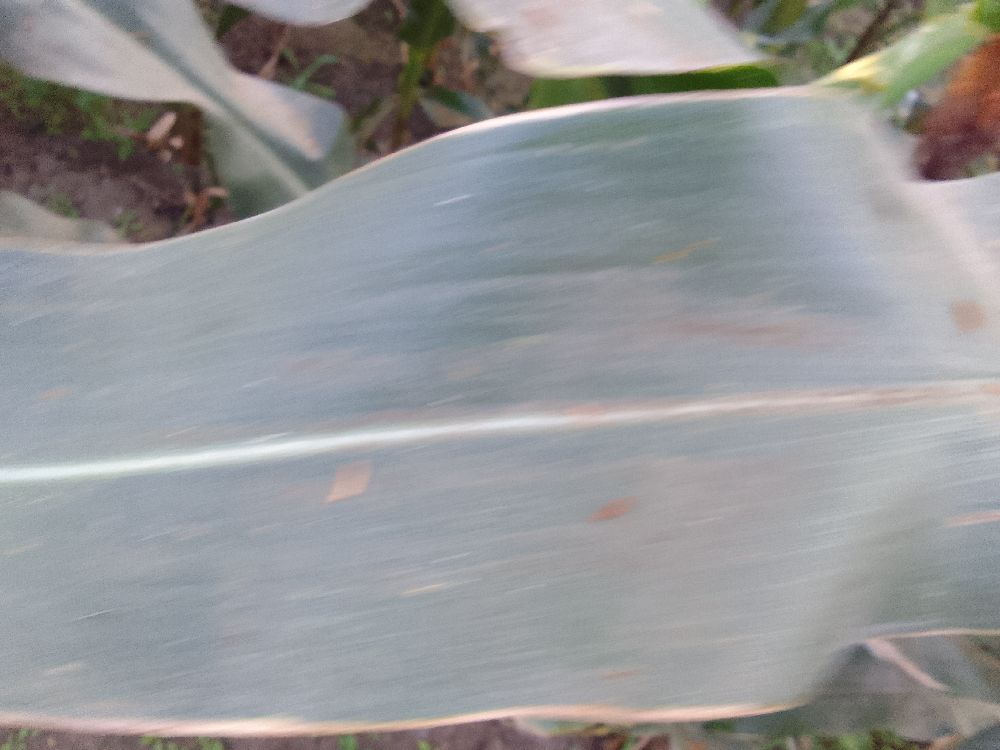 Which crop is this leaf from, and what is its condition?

maize, healthy
